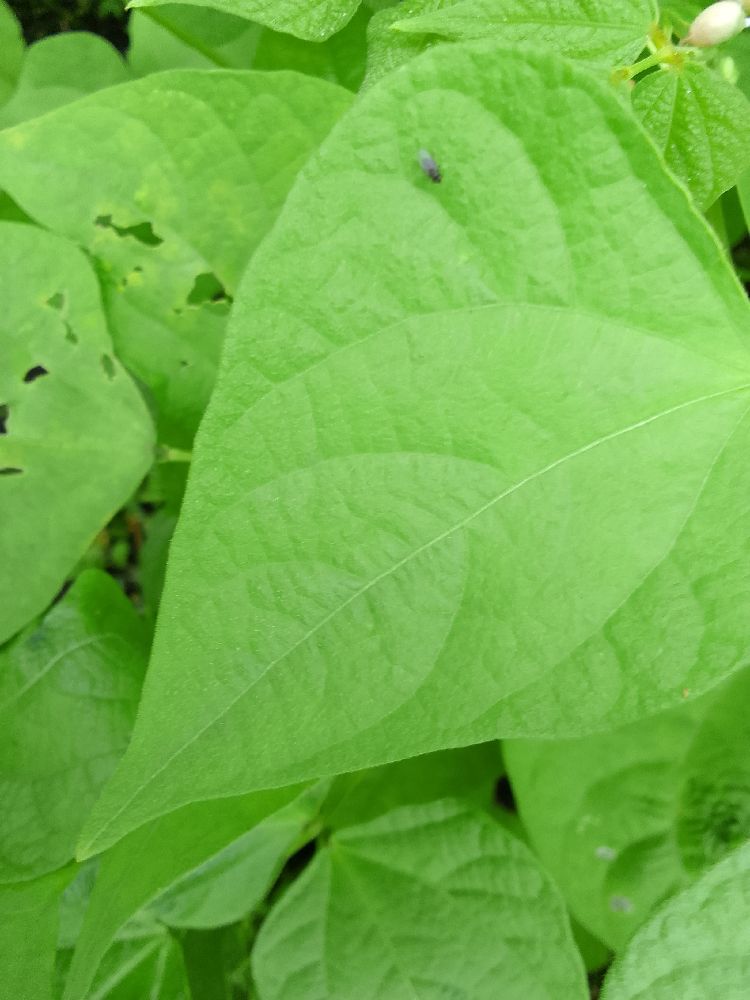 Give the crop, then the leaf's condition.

common bean, healthy
